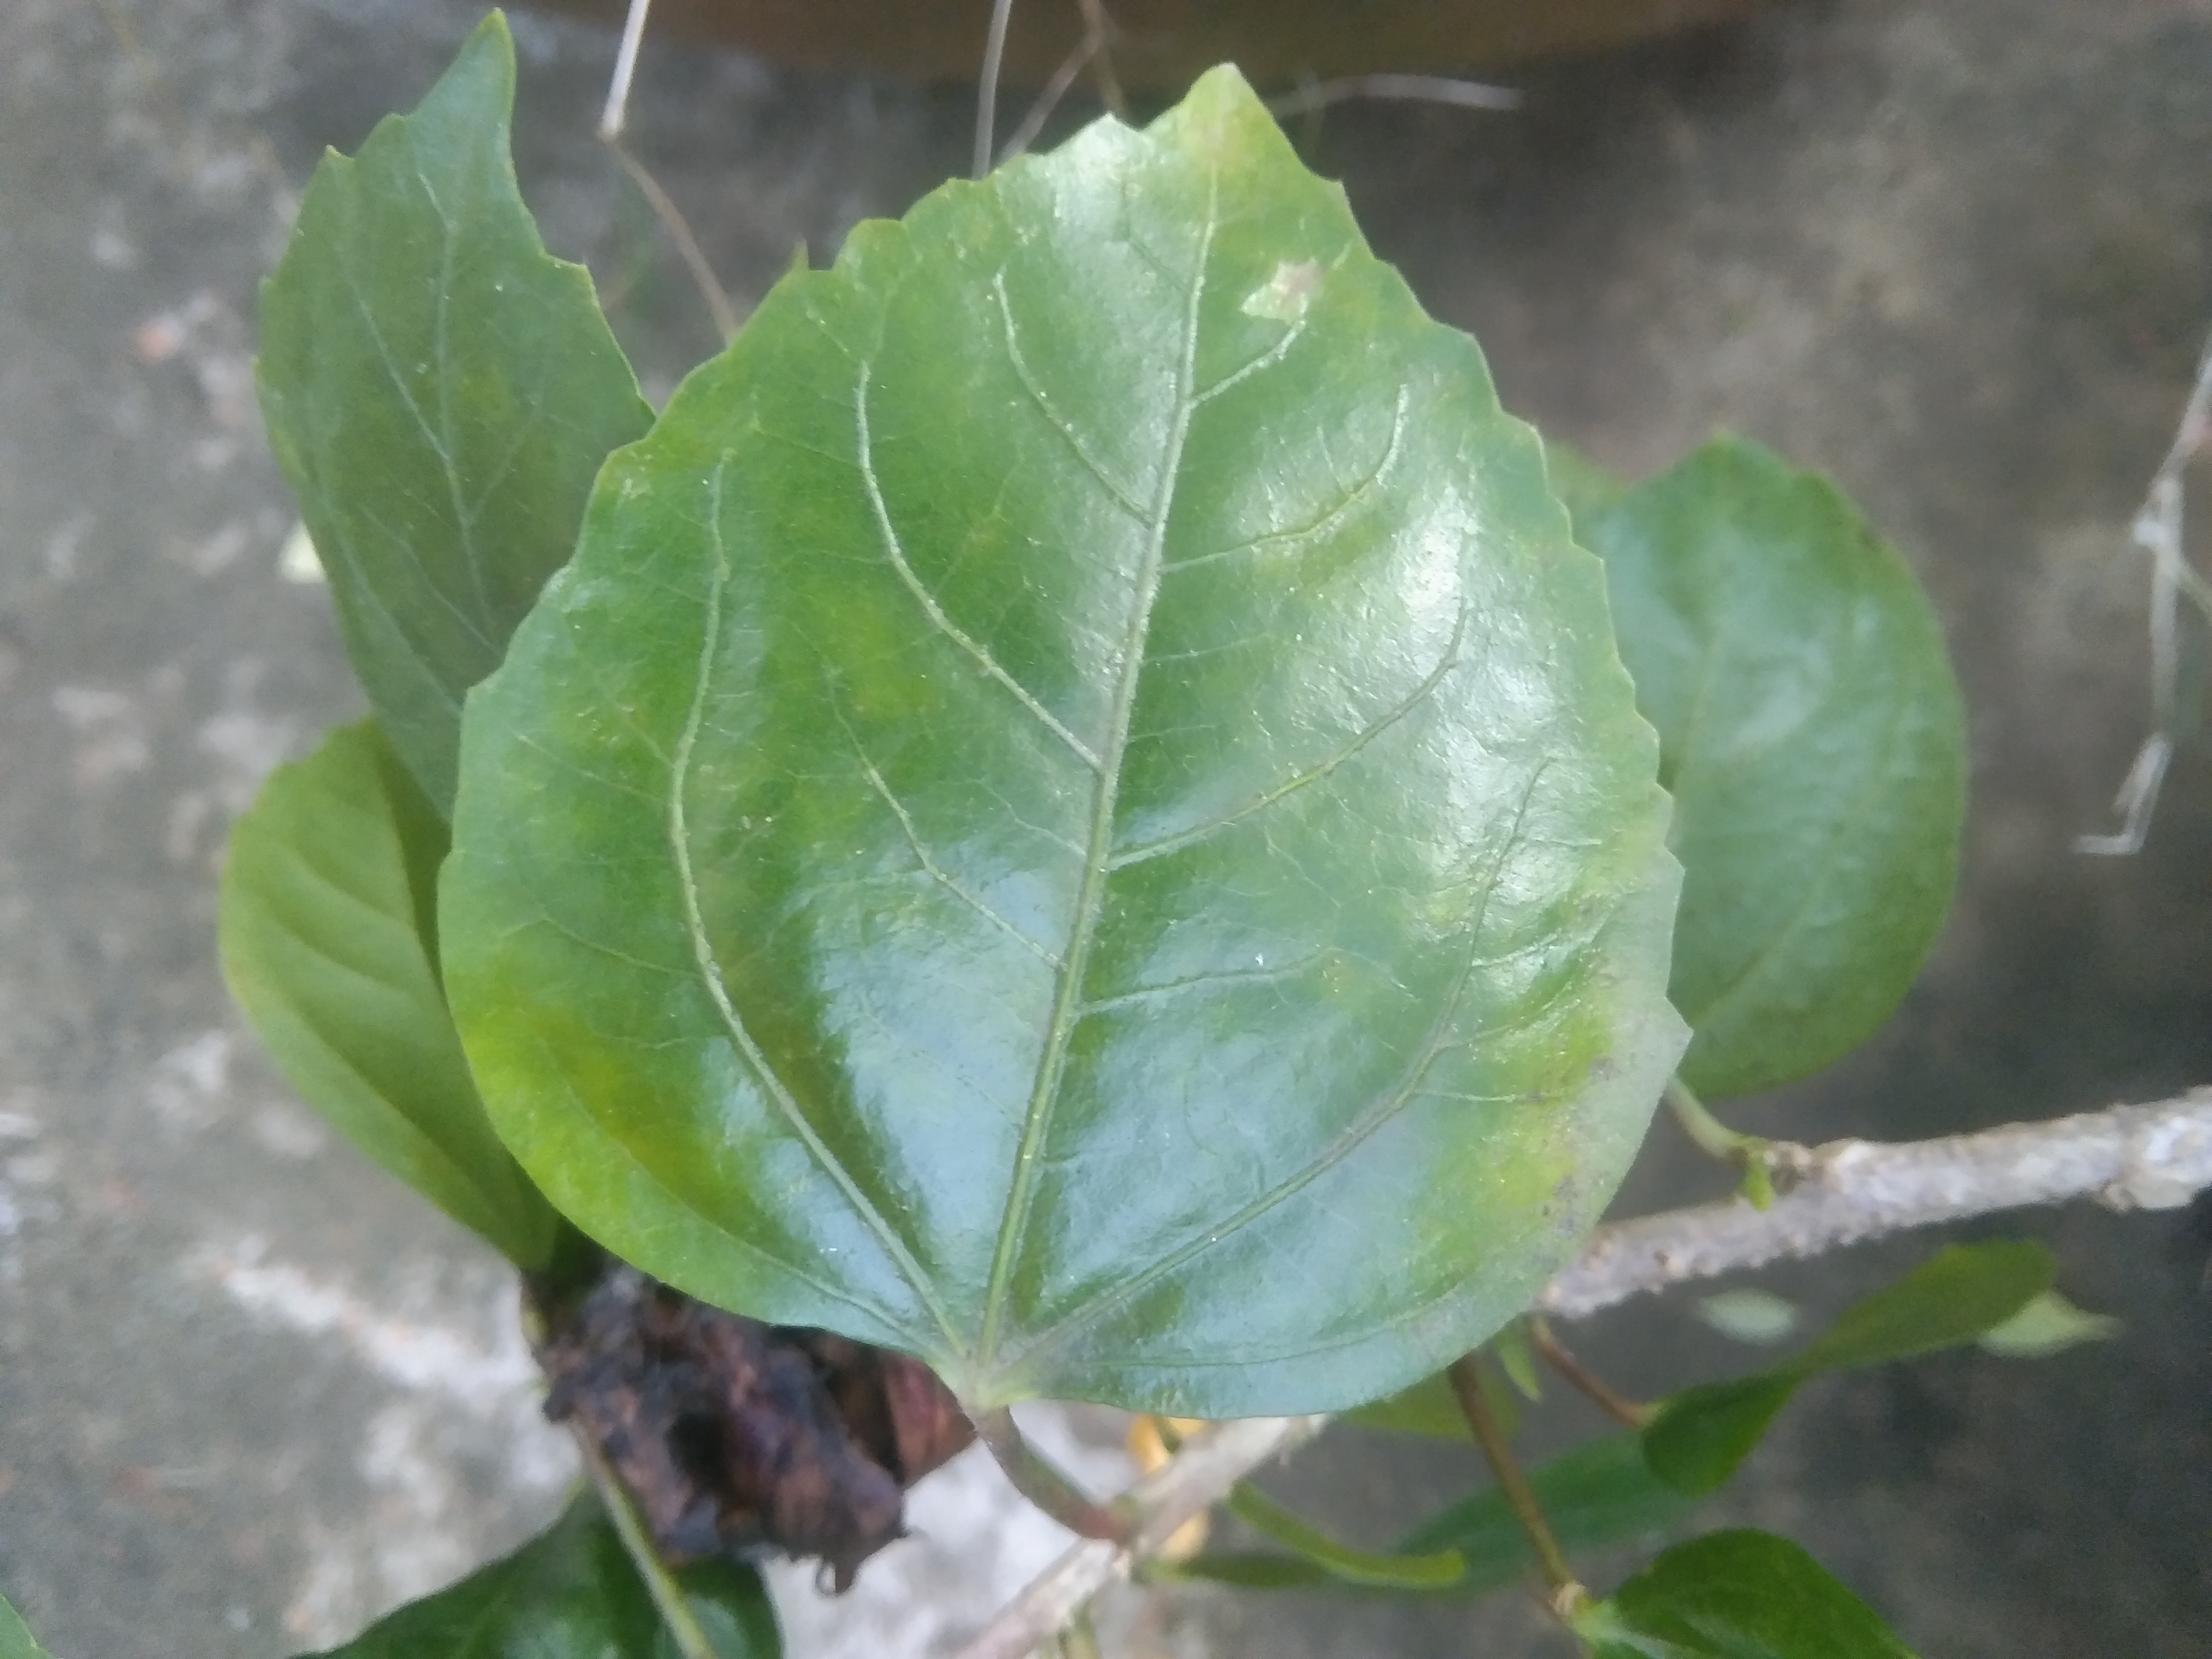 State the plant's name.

hibiscus
